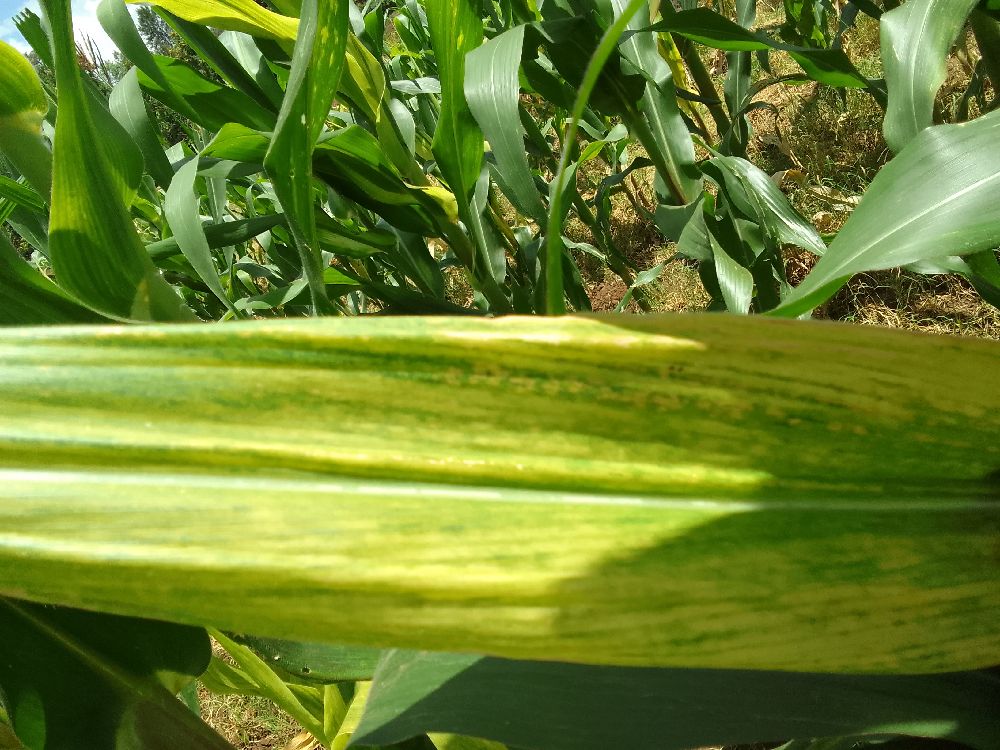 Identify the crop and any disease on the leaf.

maize, maize lethal necrosis
